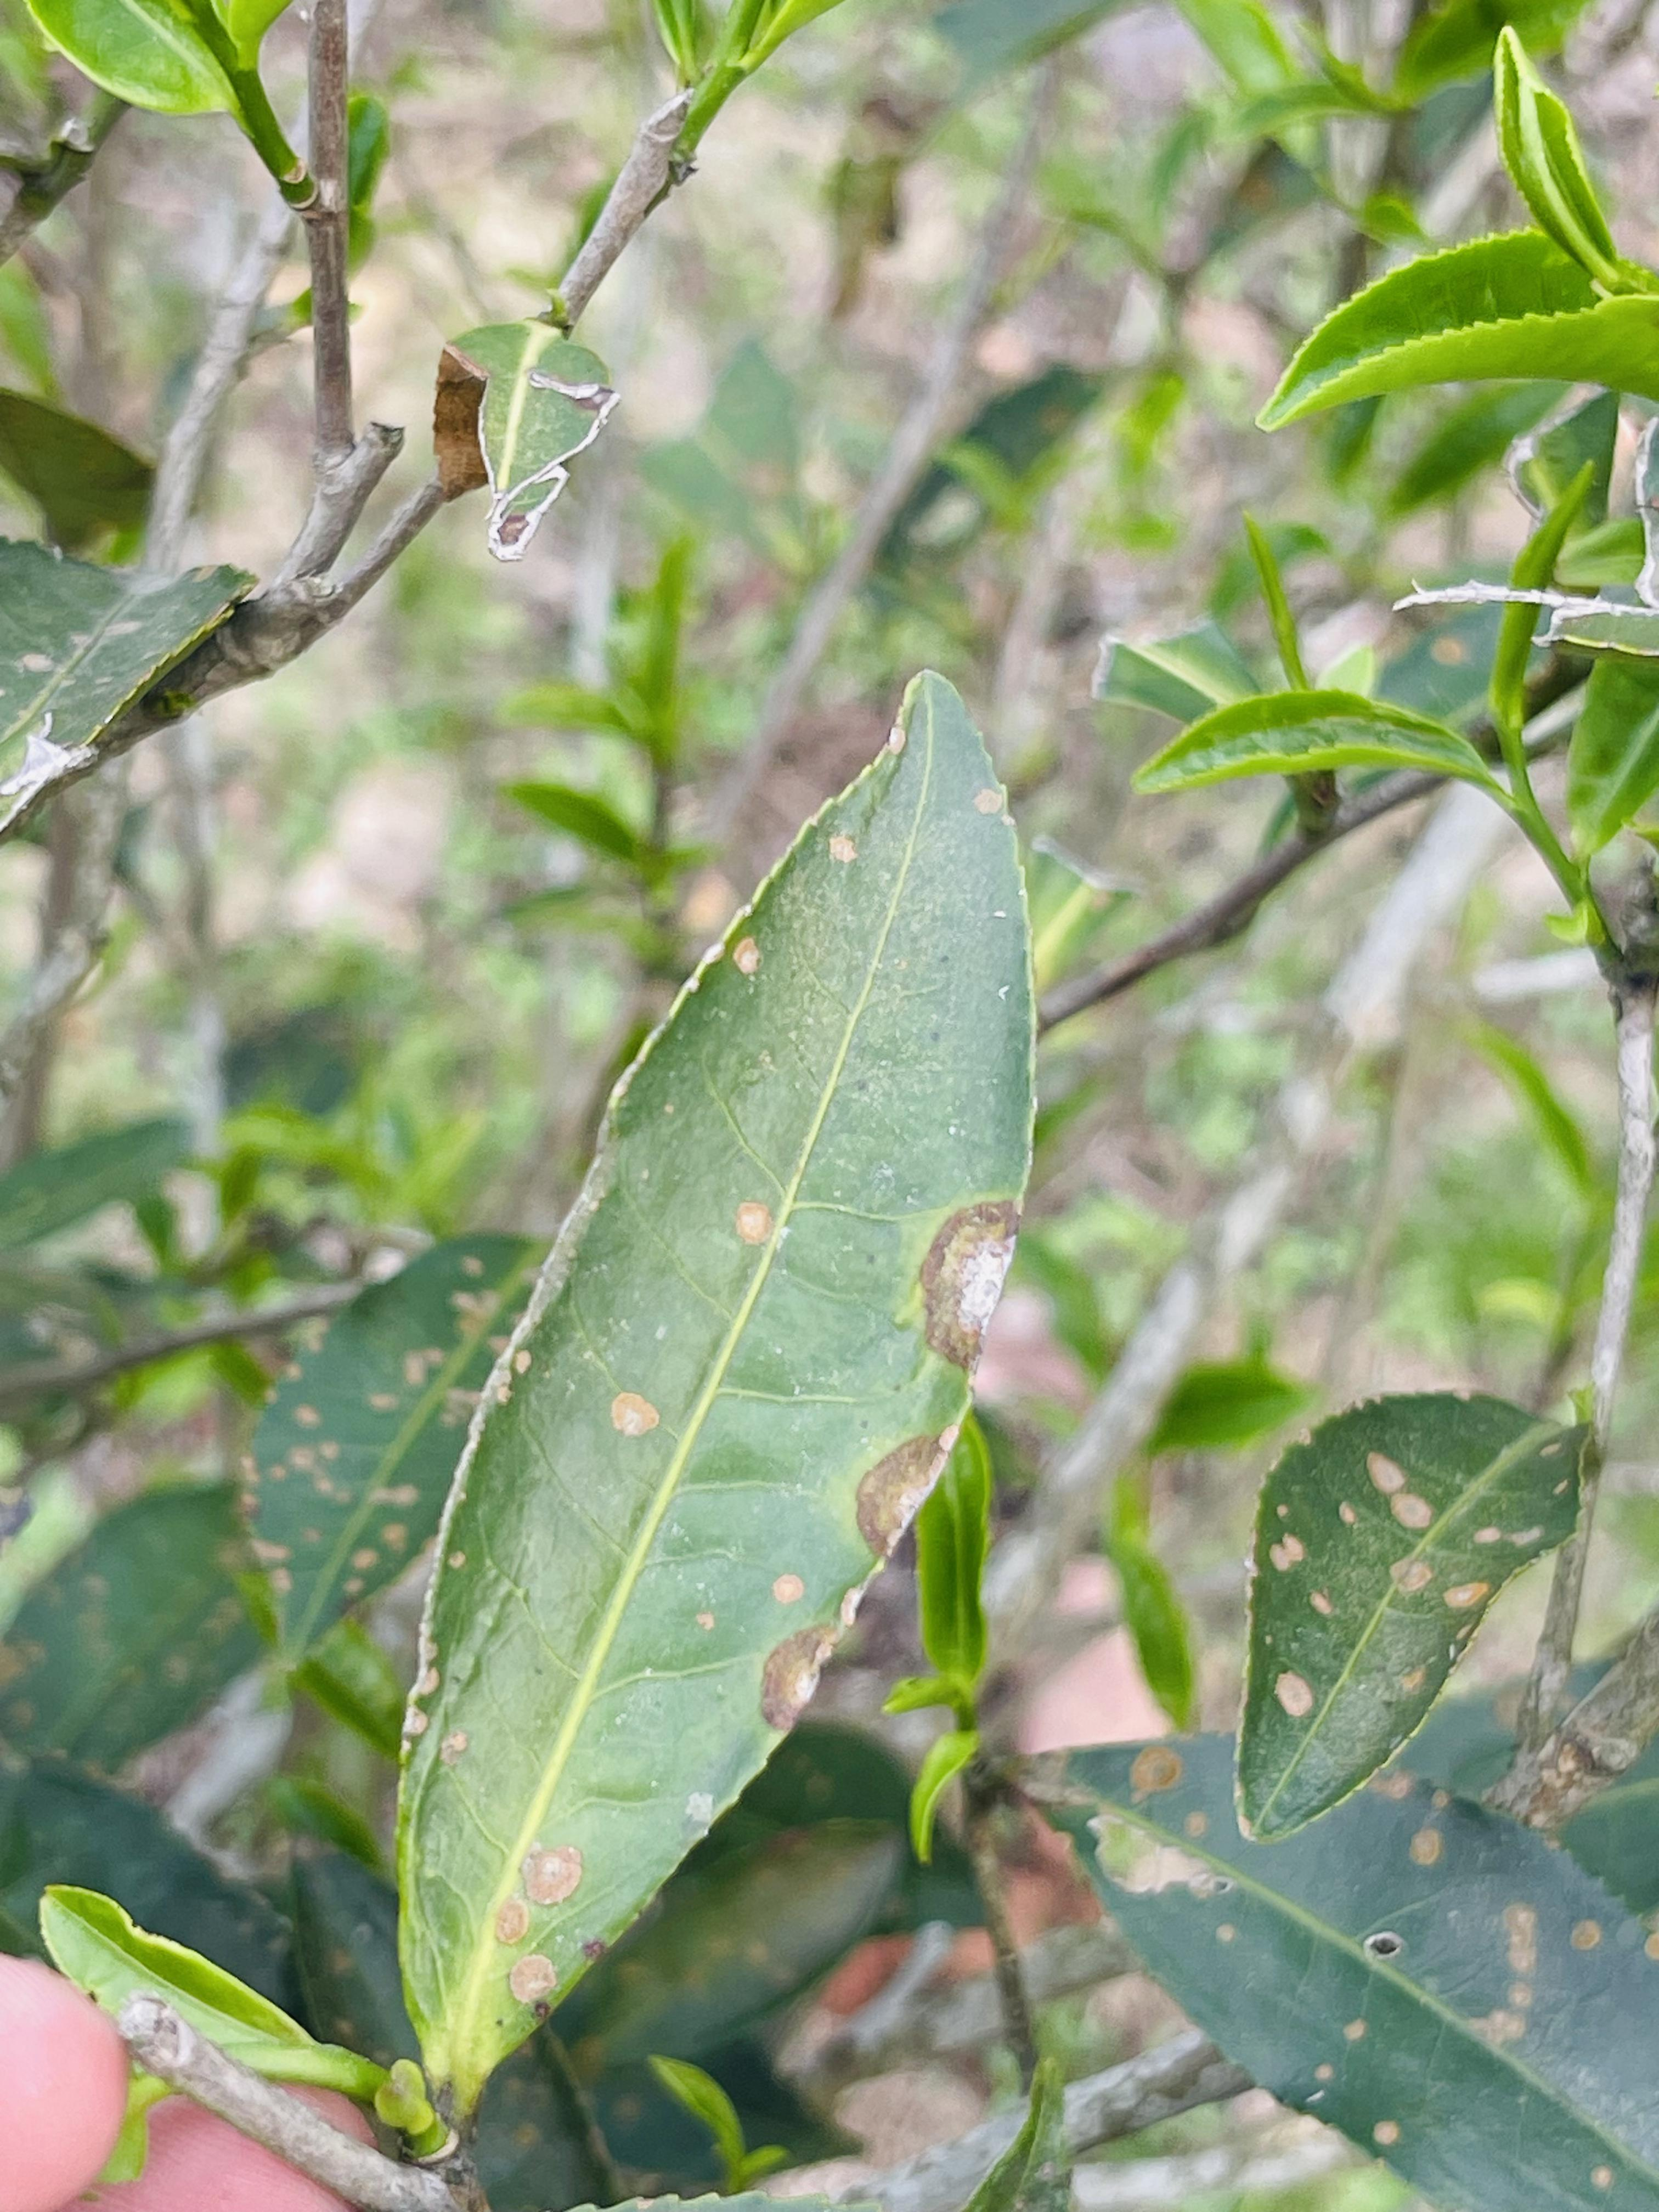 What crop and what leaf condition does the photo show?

tea, red rust
